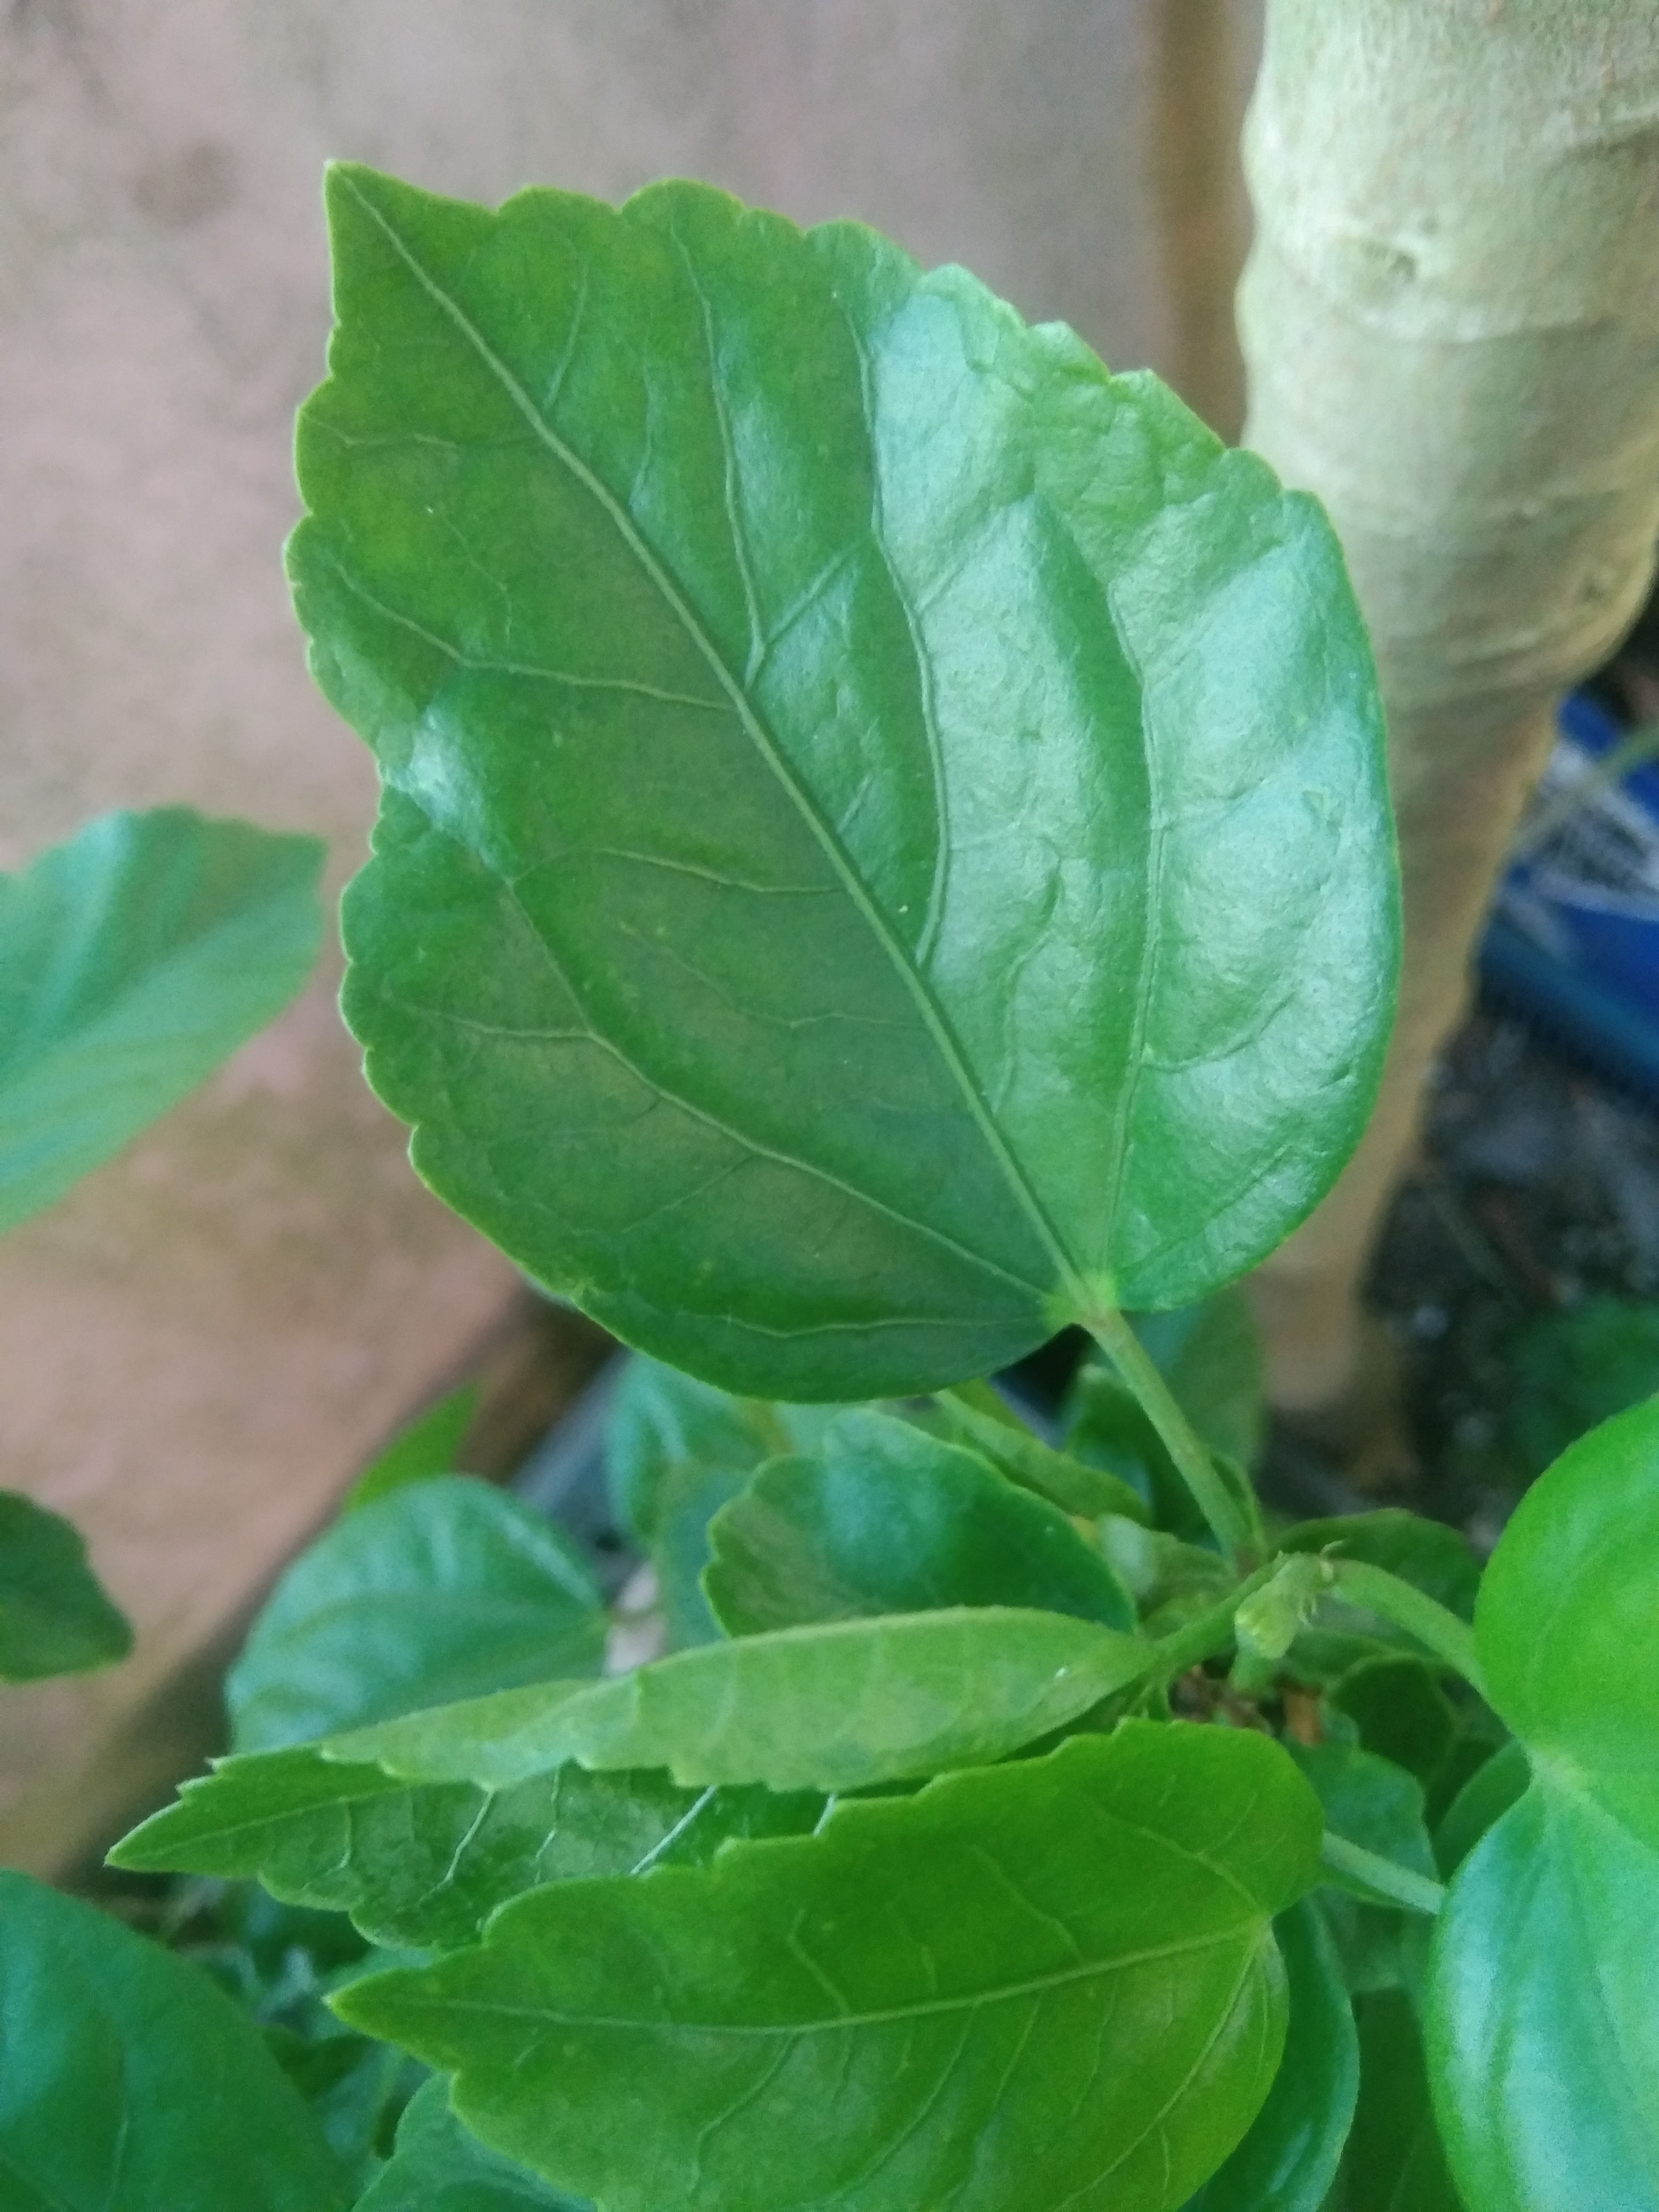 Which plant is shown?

hibiscus
